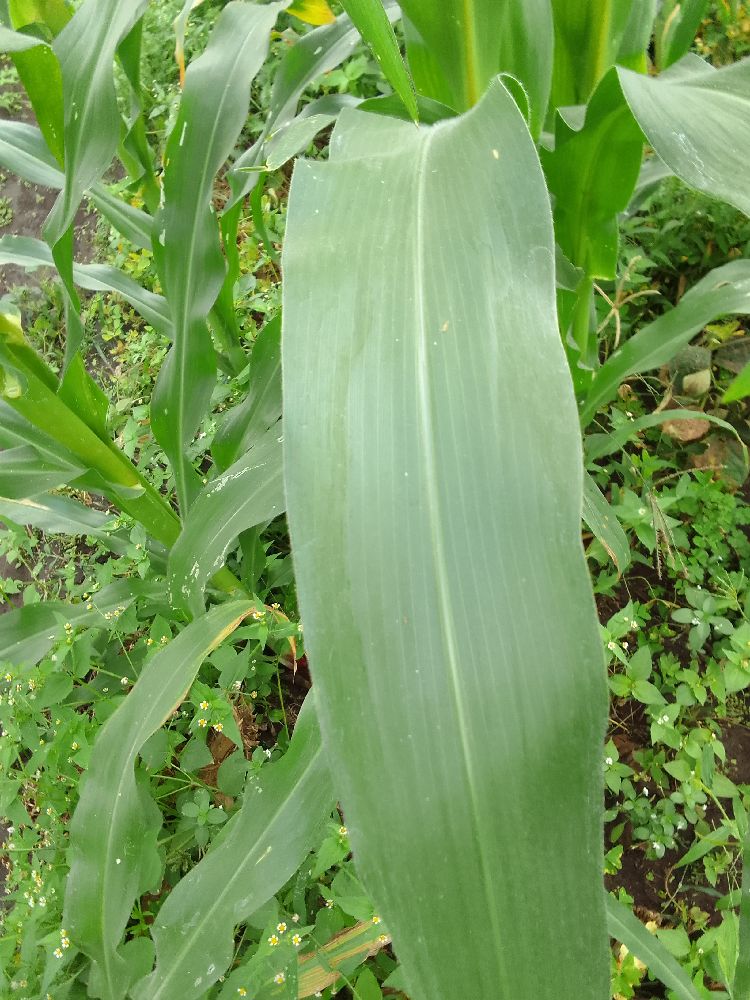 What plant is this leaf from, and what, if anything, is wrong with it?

maize, healthy
